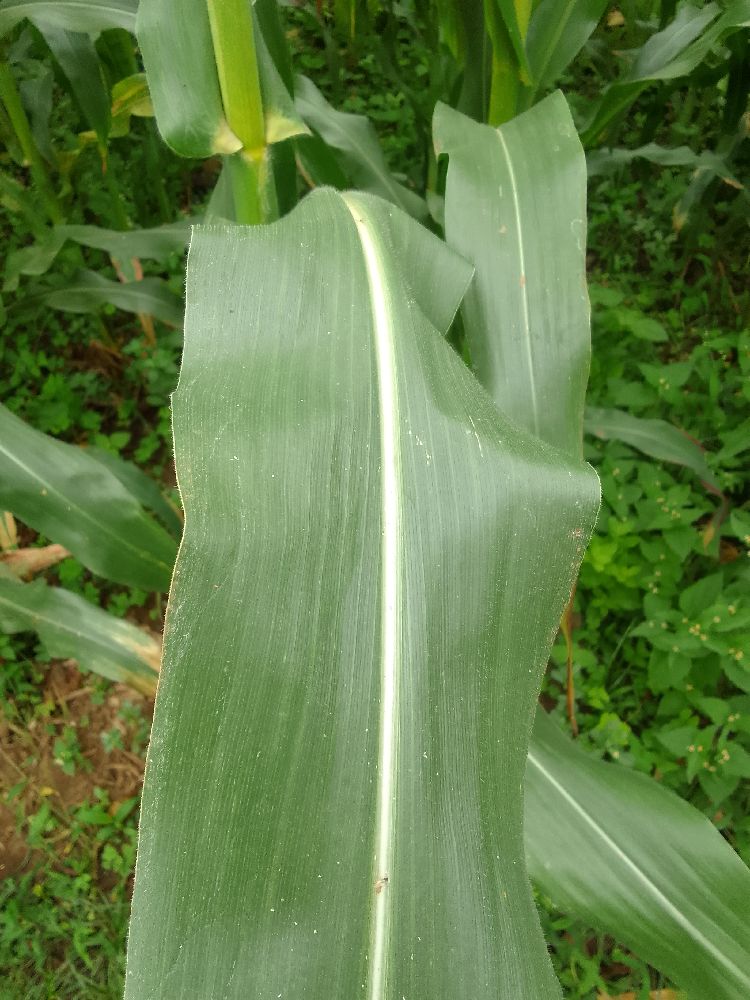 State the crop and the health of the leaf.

maize, healthy
